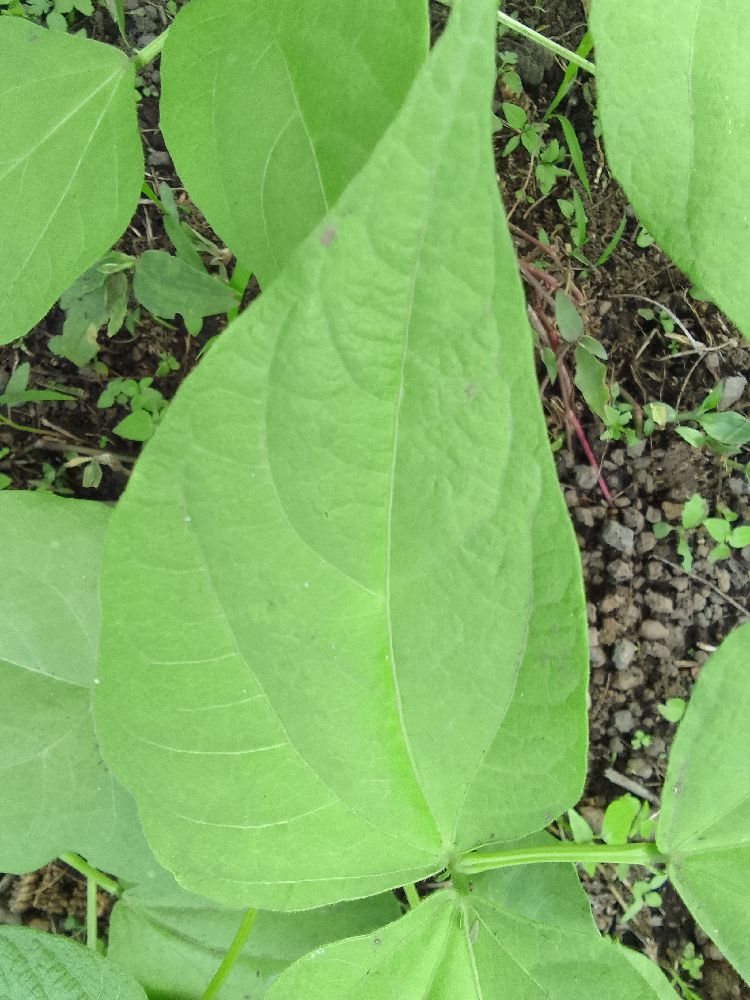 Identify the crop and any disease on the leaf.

common bean, healthy
